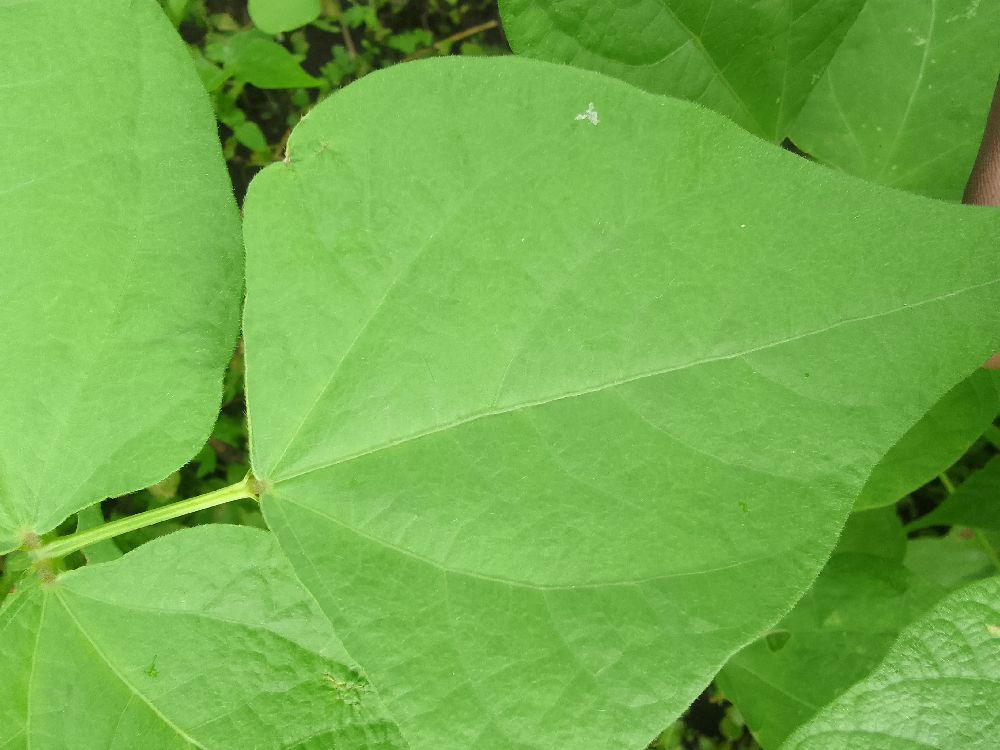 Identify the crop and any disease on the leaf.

common bean, healthy
